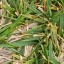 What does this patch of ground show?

grass
